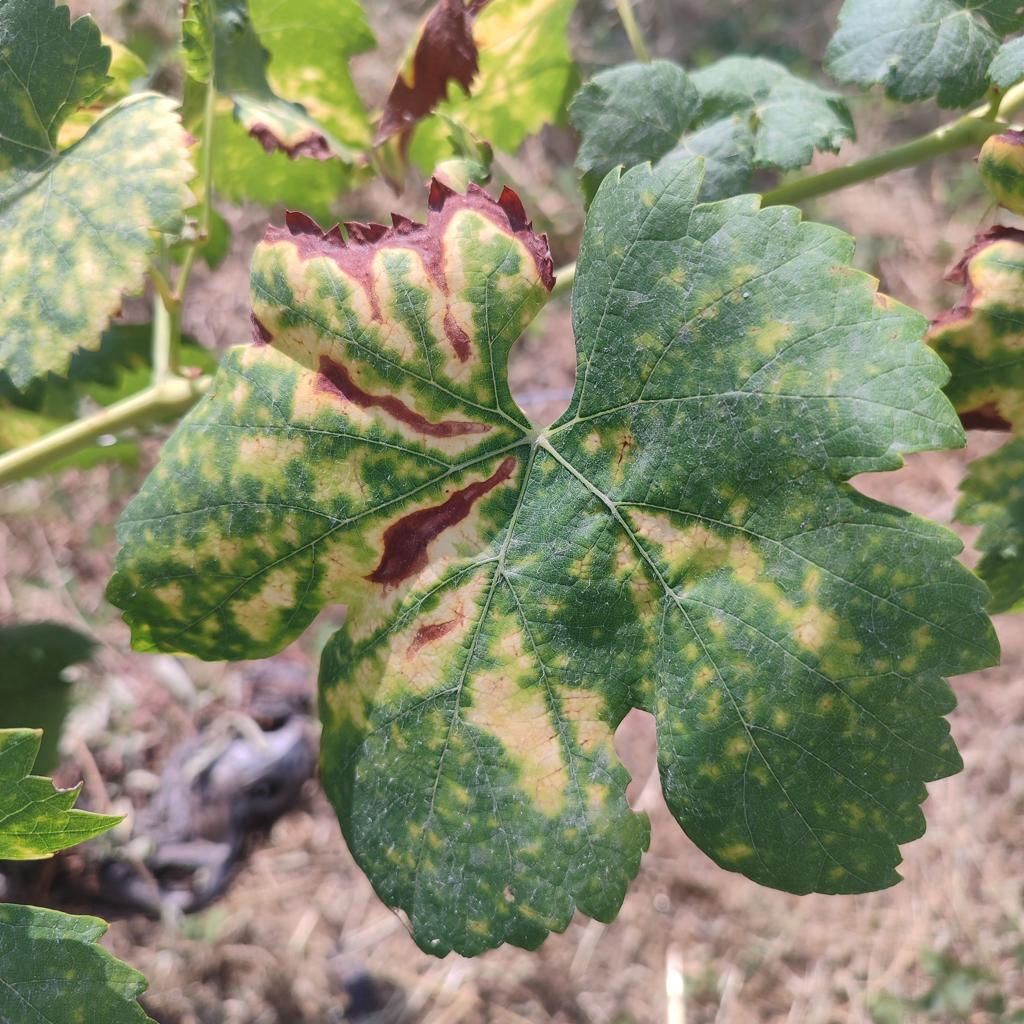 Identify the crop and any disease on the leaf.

grapevine, esca complex
